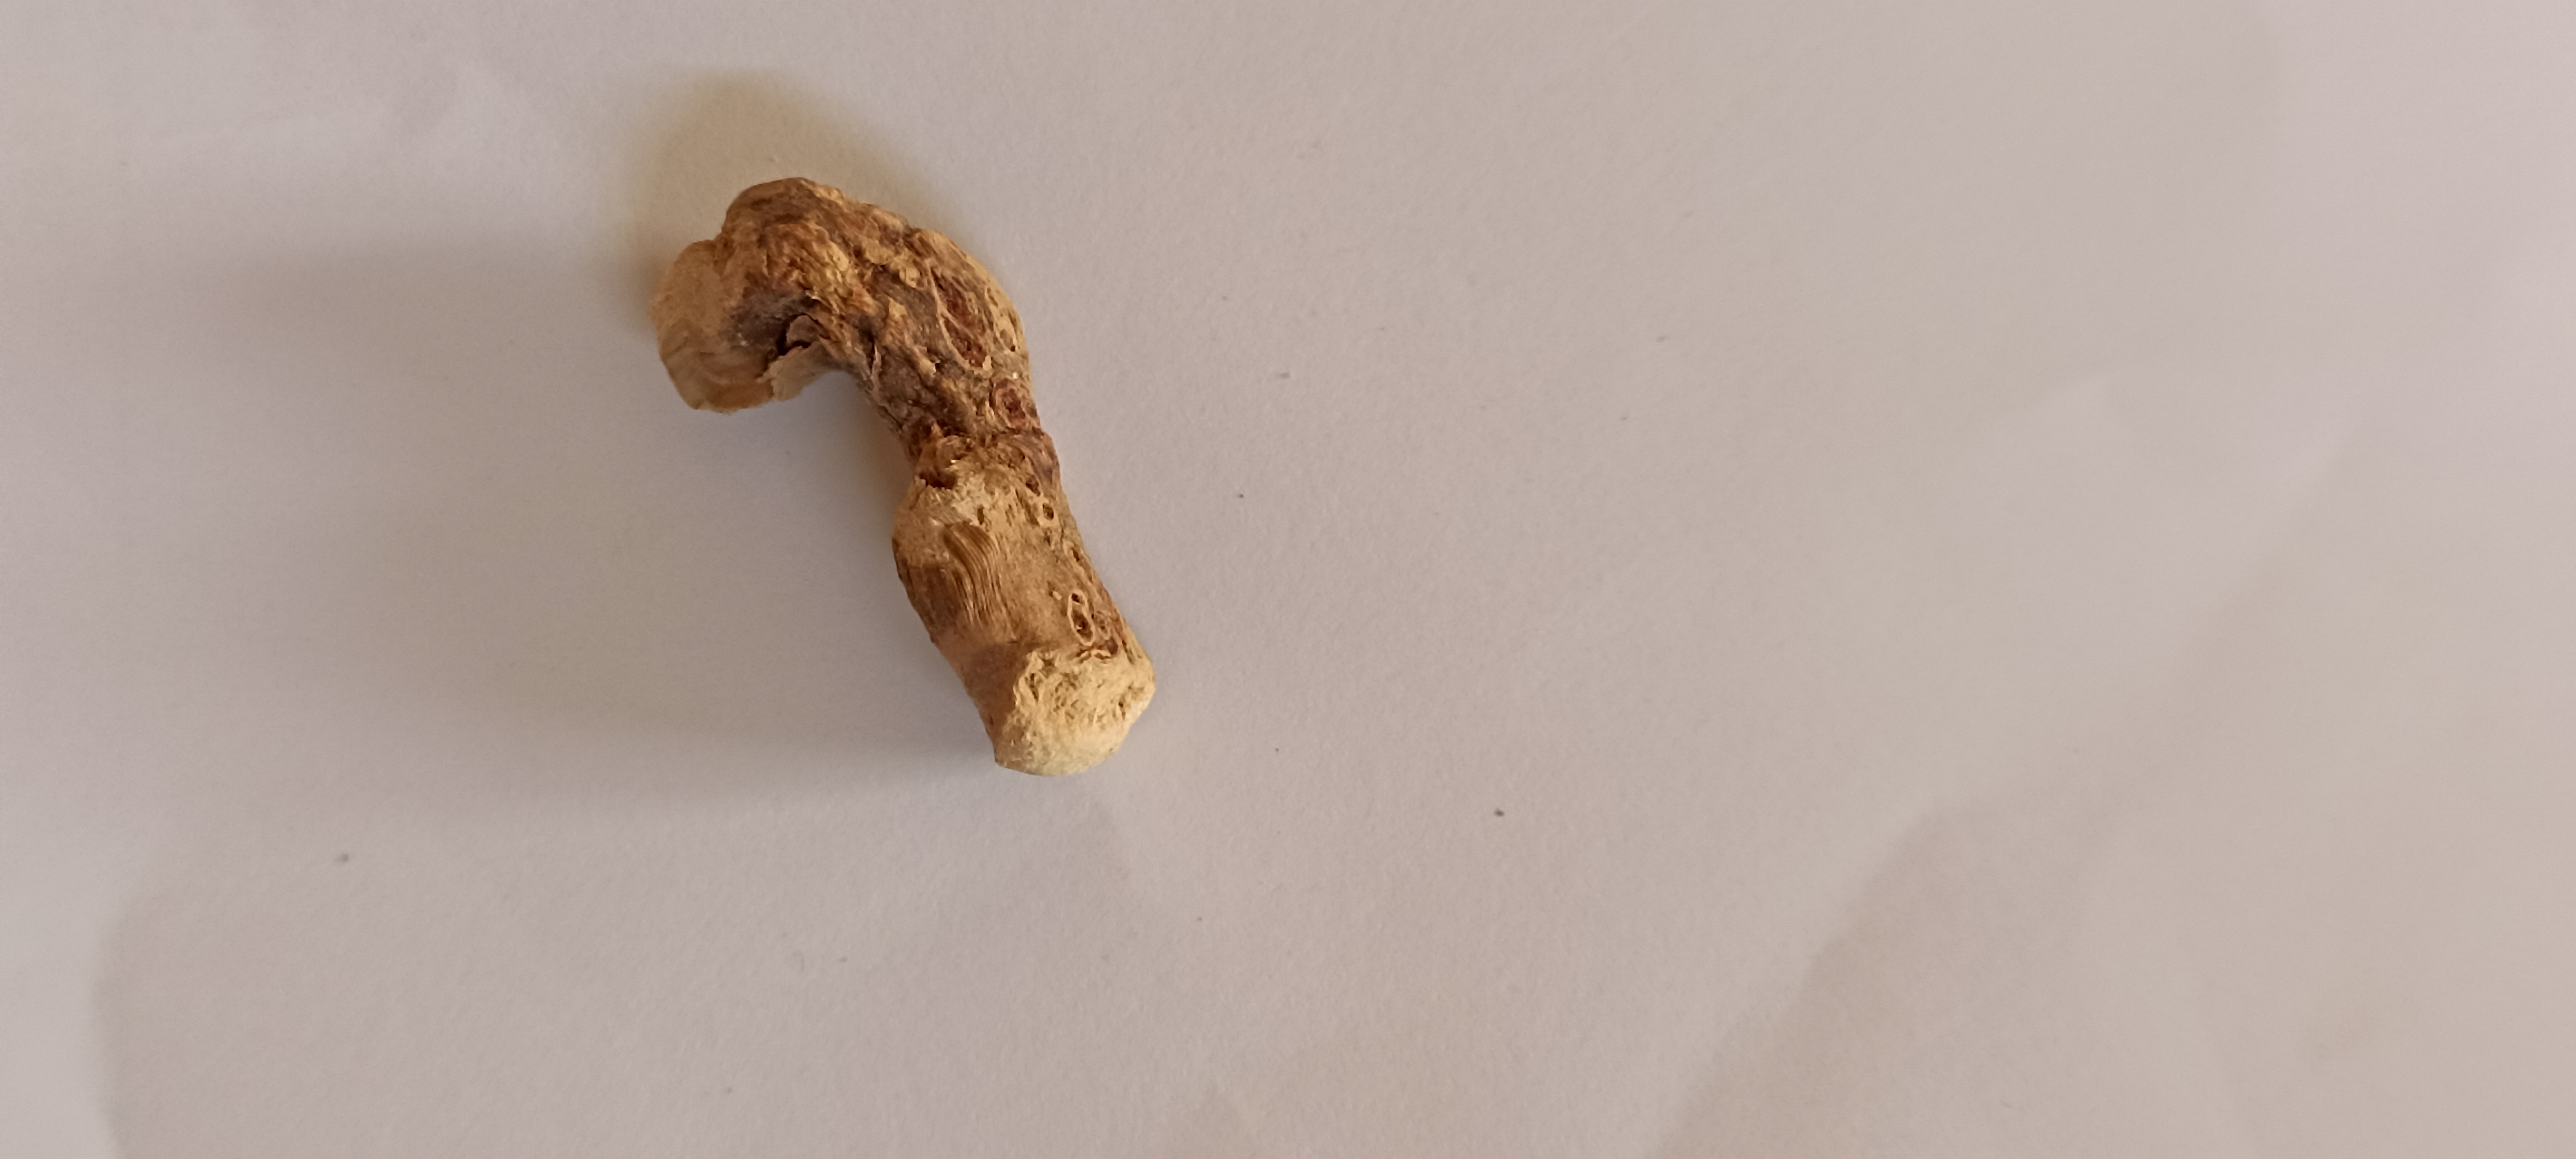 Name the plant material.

vekhand
